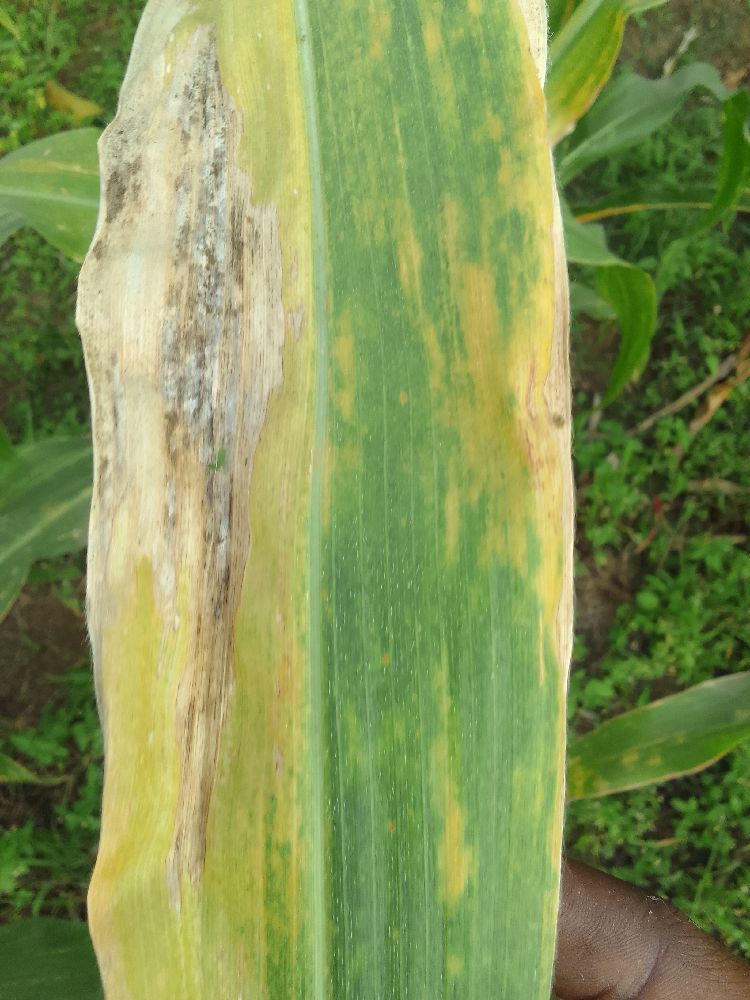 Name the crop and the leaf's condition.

maize, maize lethal necrosis
